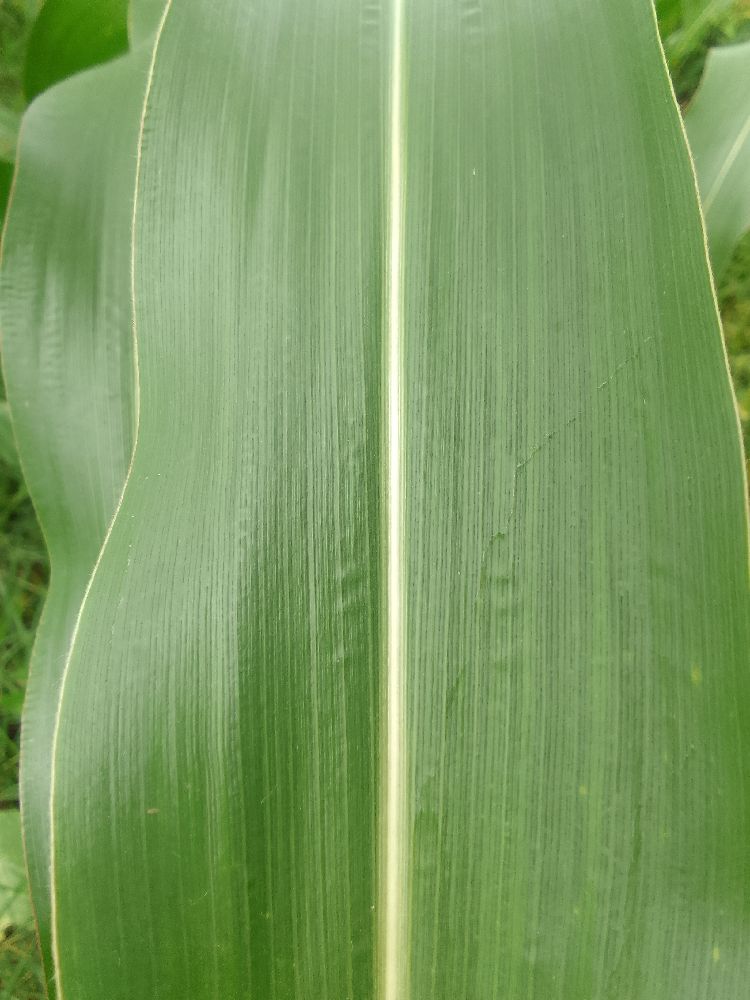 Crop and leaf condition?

maize, healthy
